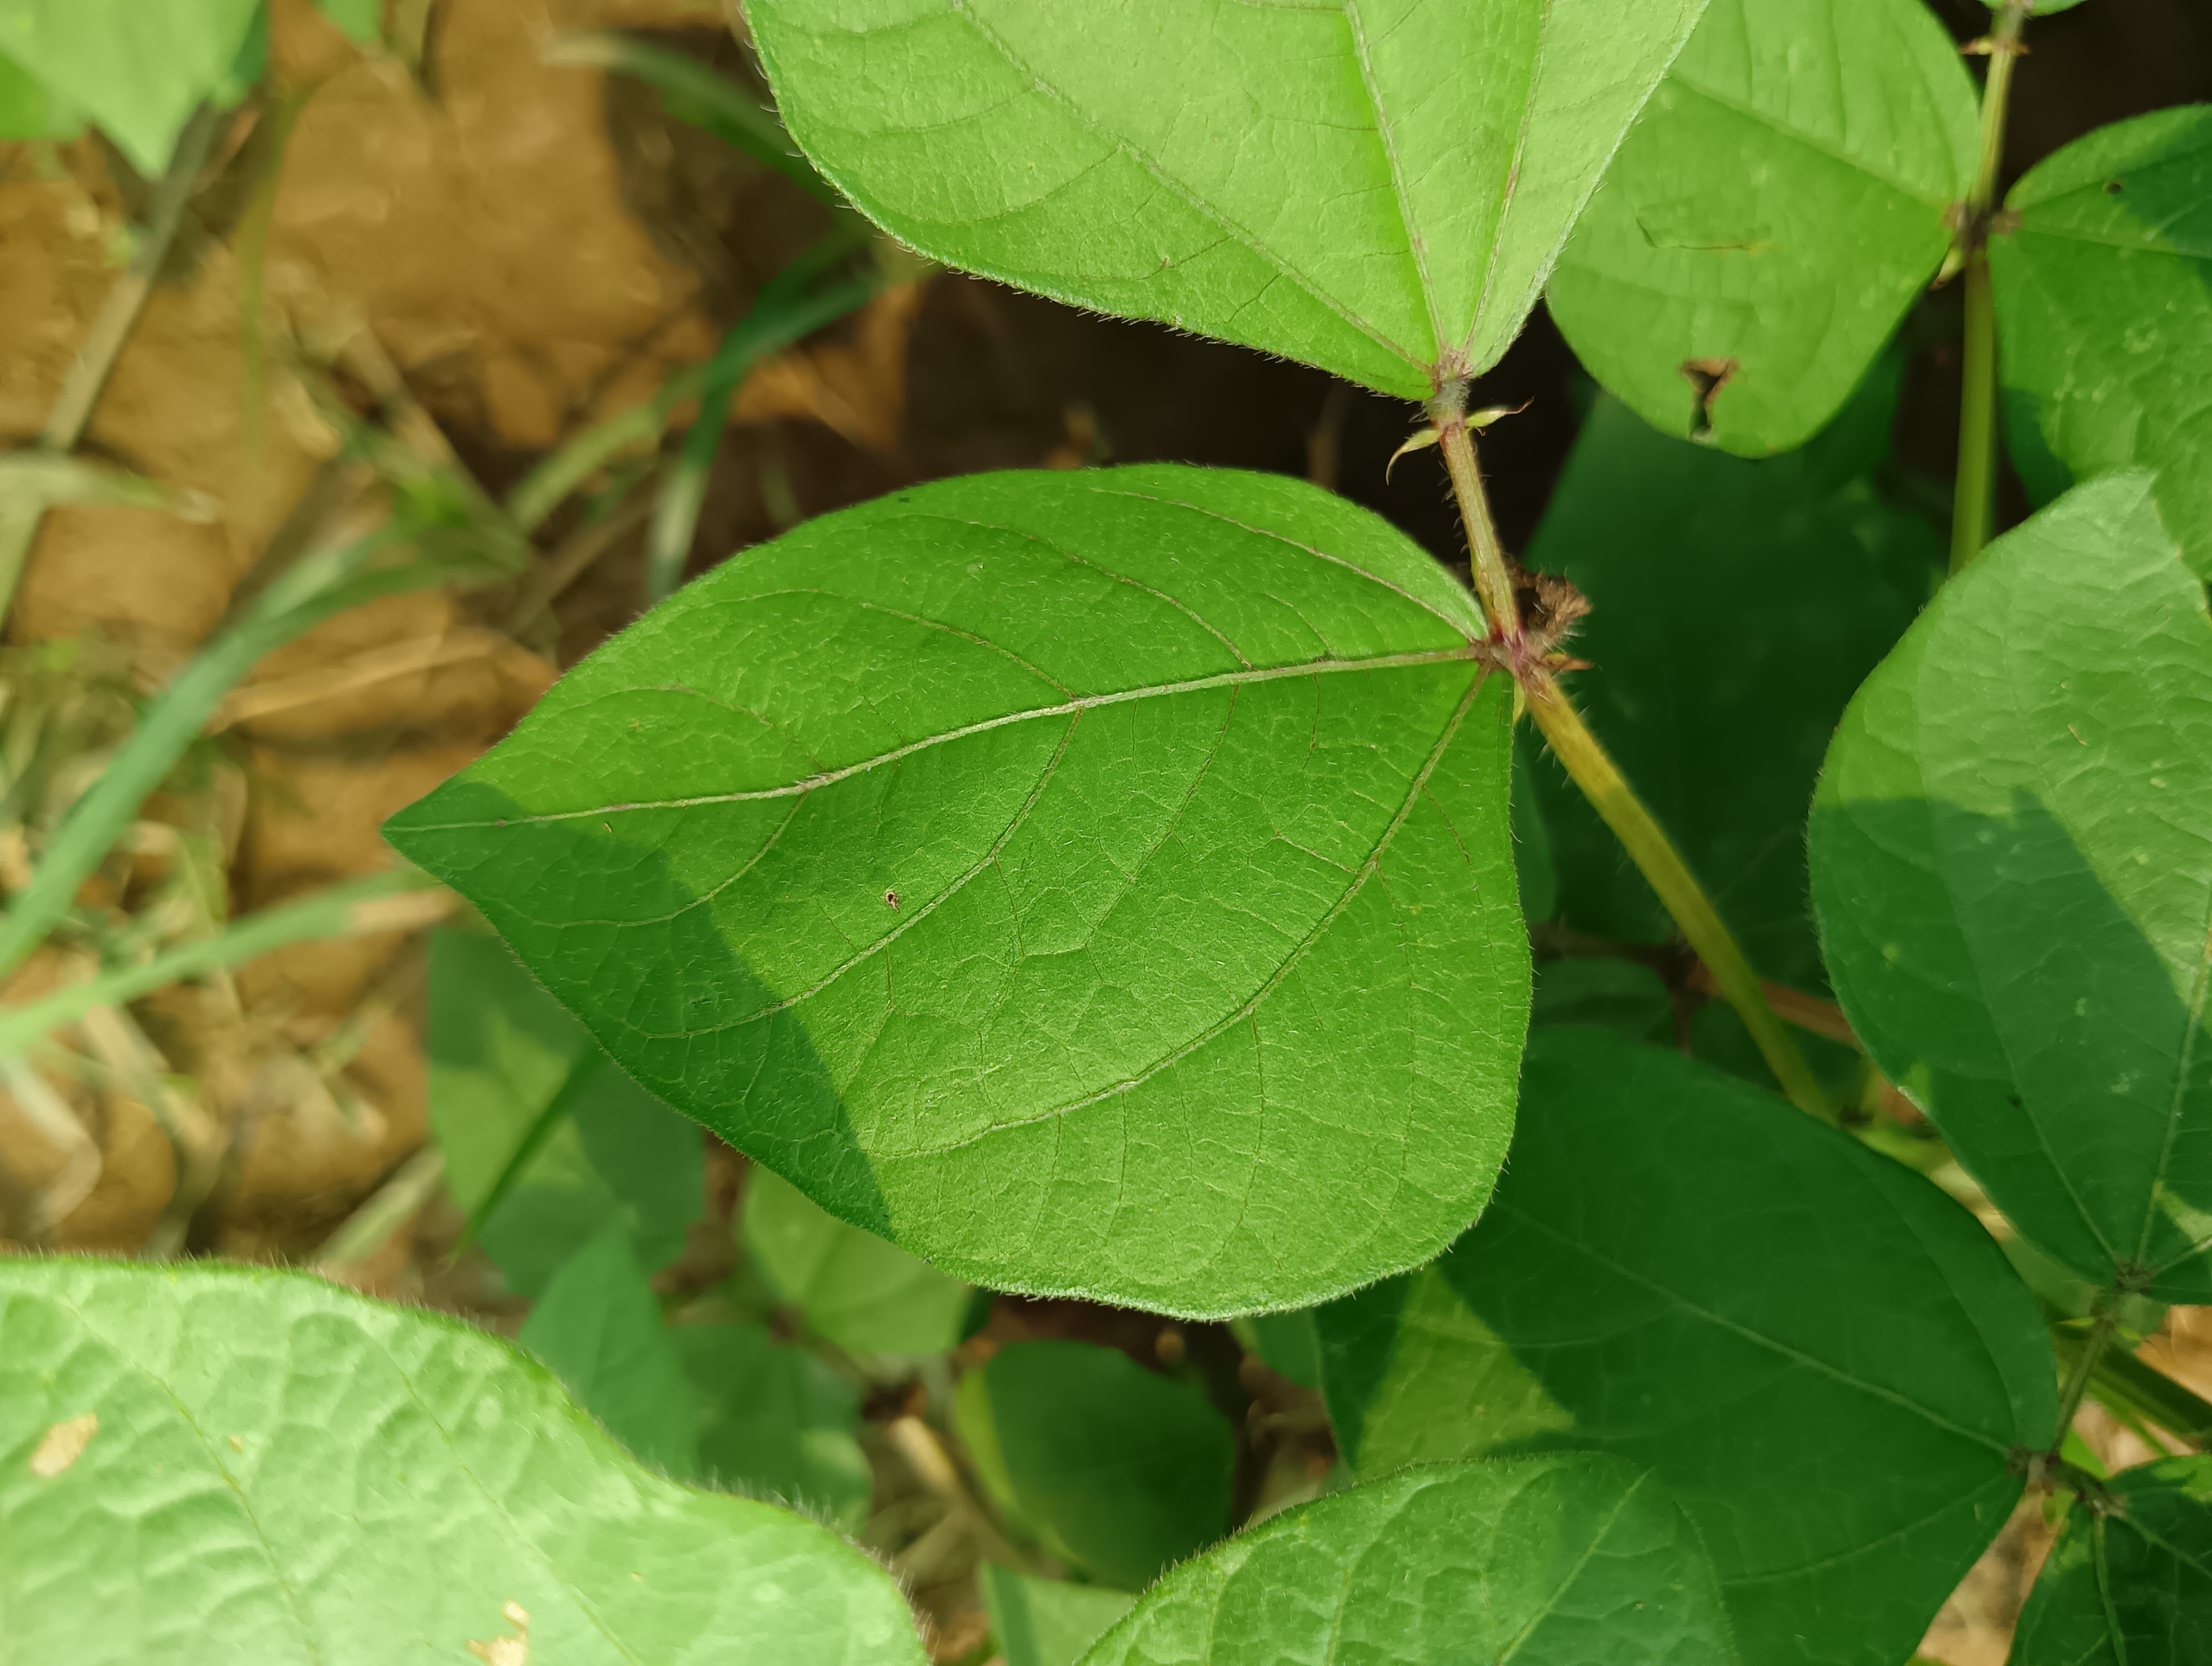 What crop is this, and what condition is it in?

mungbean, healthy
